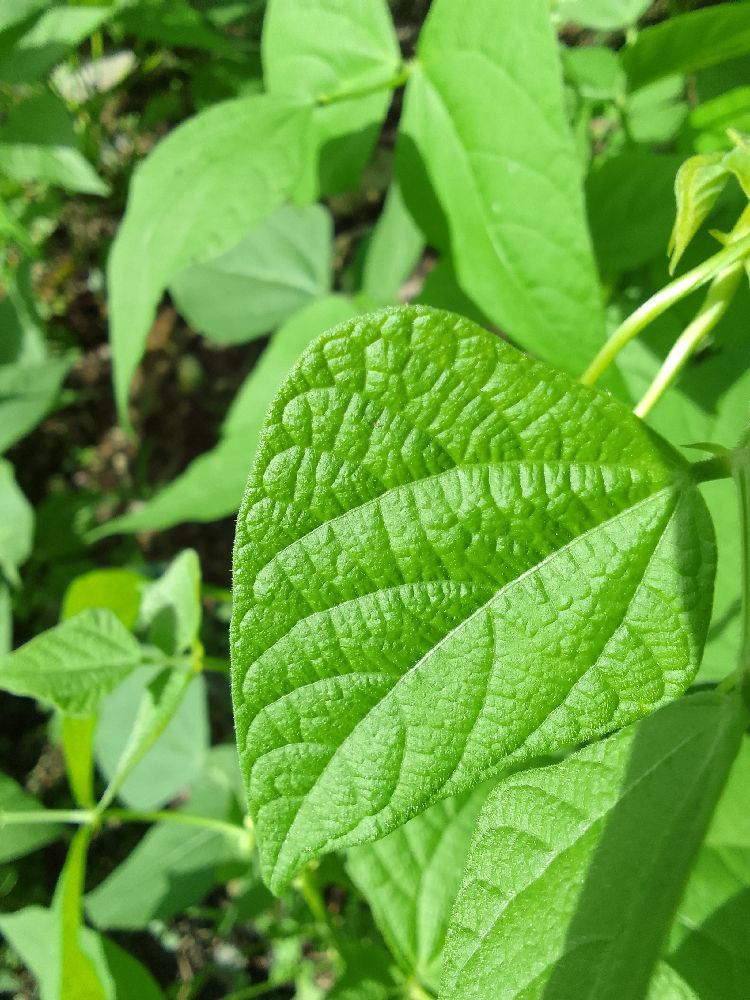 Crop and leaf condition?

common bean, healthy
